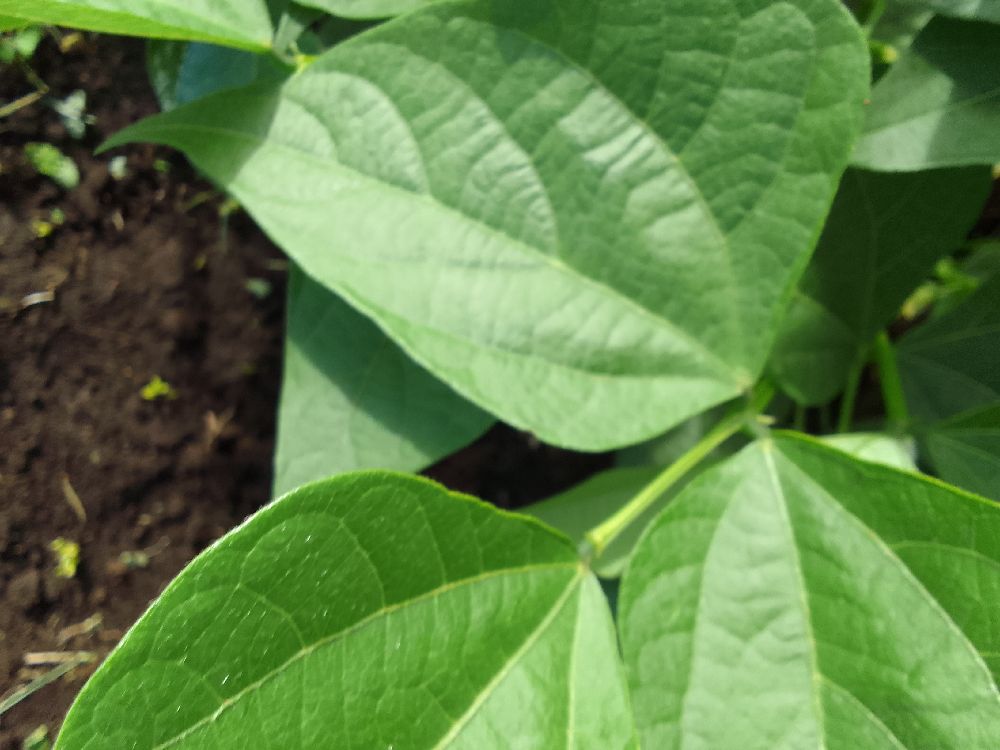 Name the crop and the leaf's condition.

common bean, healthy
